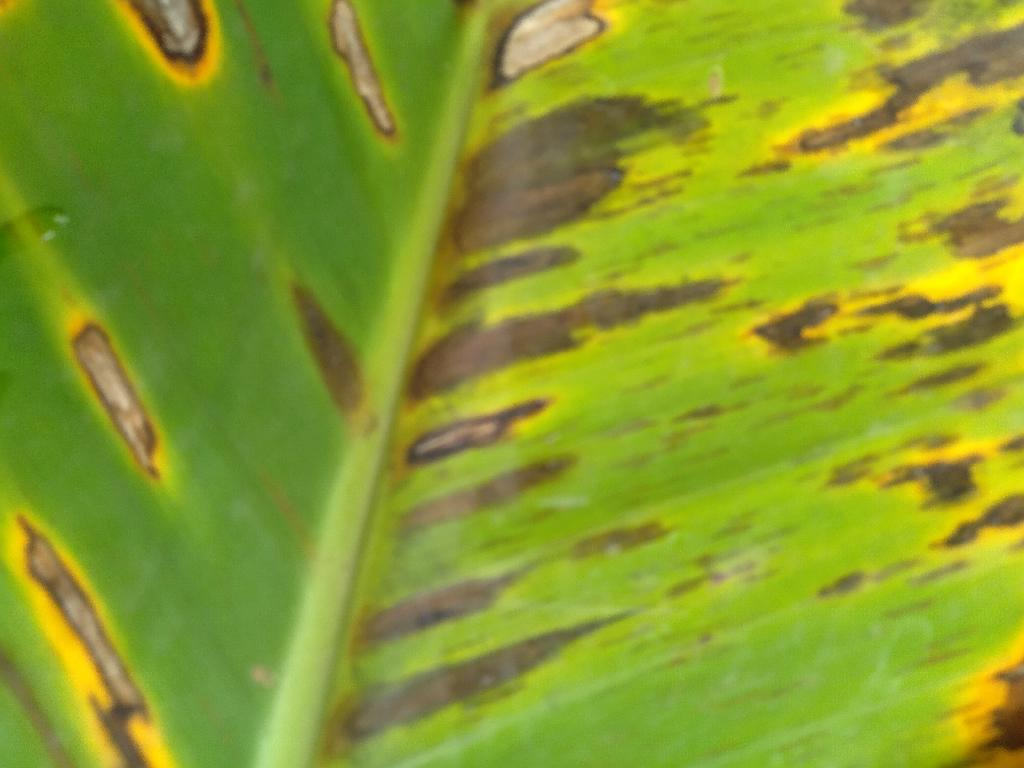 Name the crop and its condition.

banana, black sigatoka
